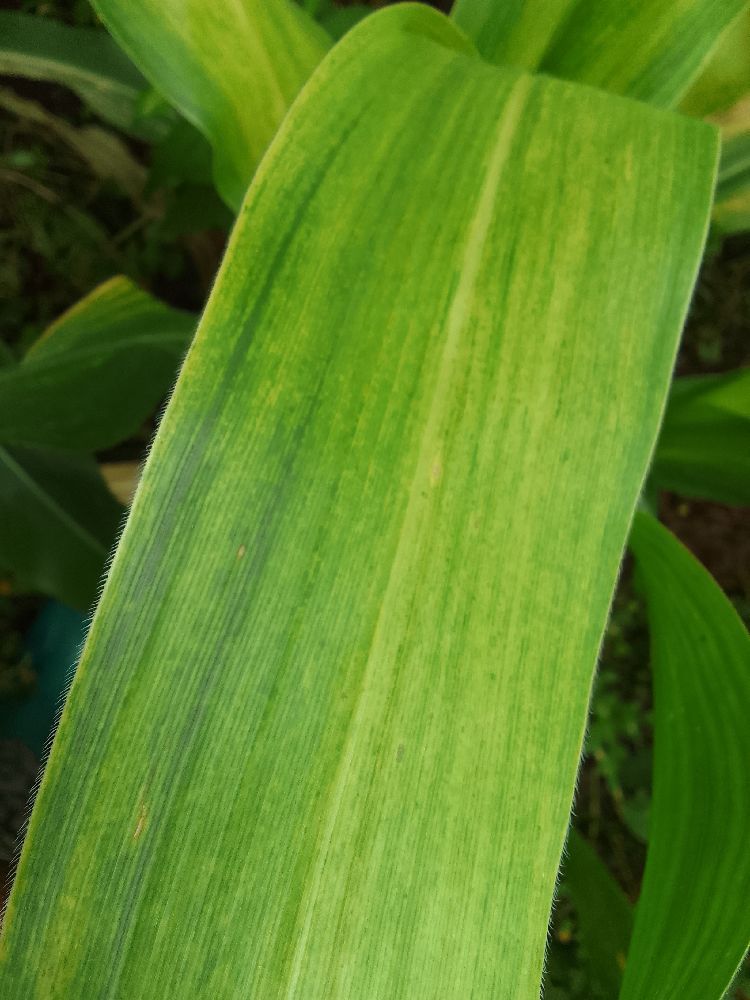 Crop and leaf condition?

maize, maize lethal necrosis
